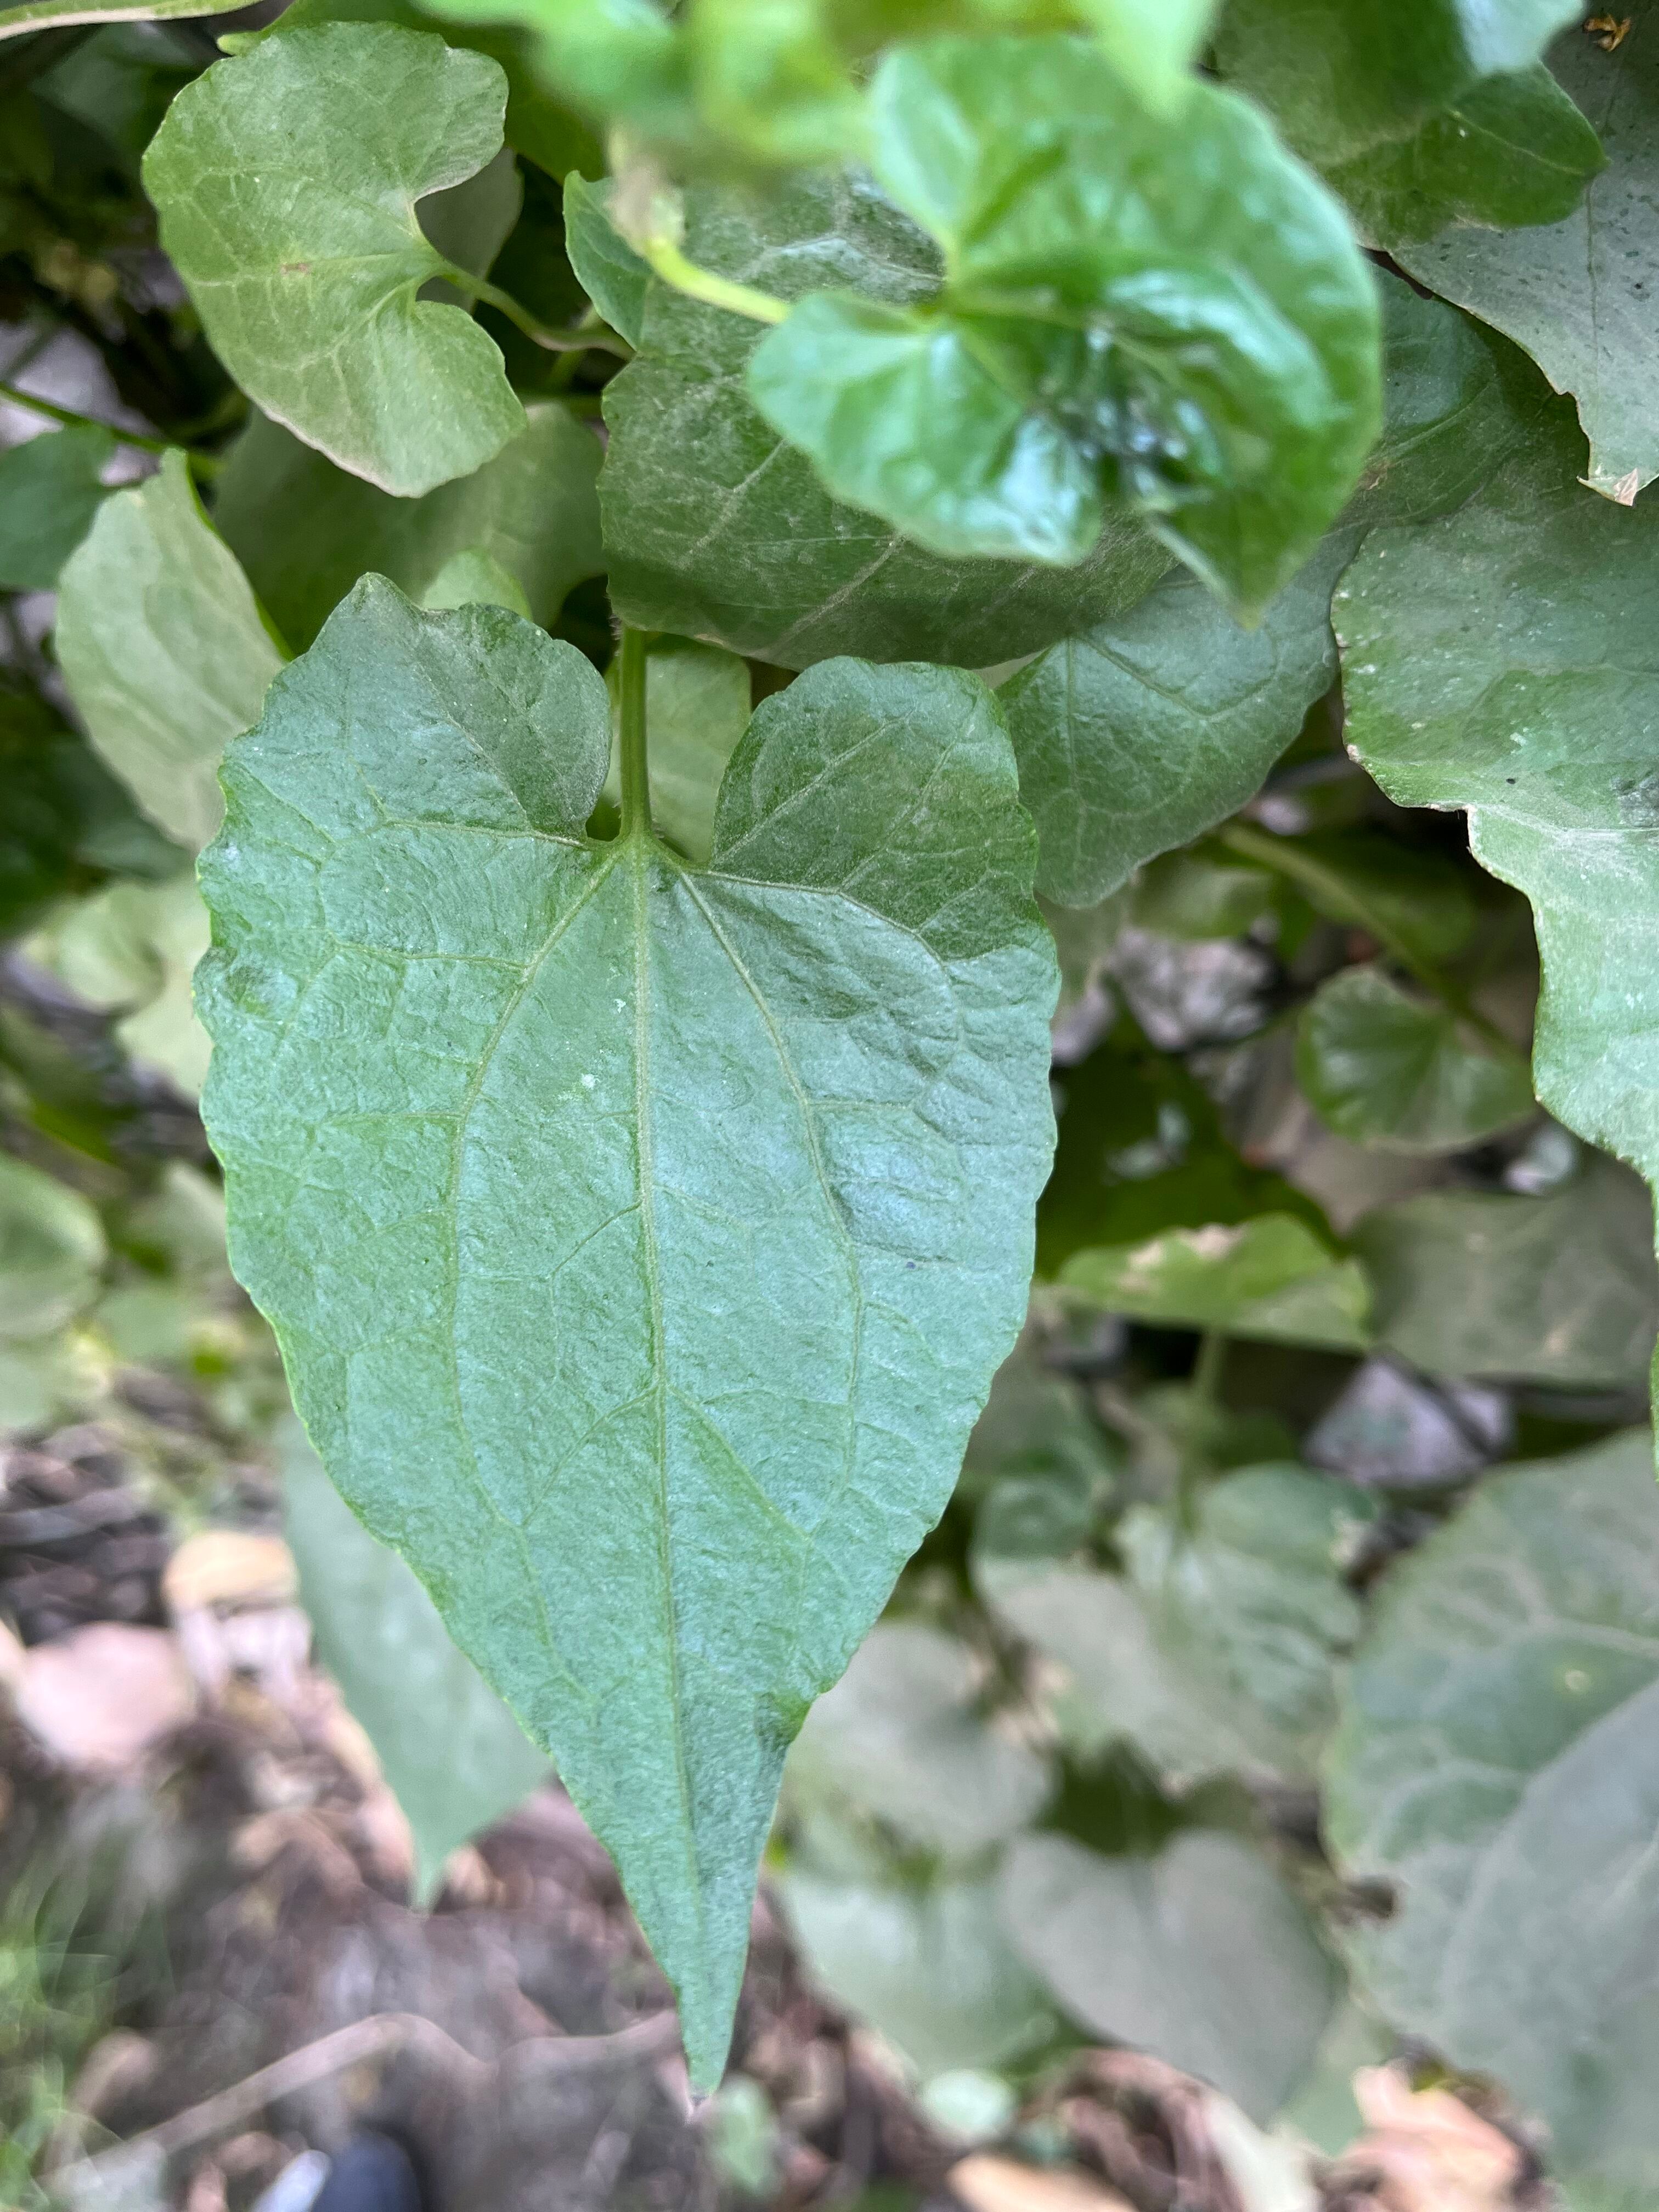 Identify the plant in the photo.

bitter vine
